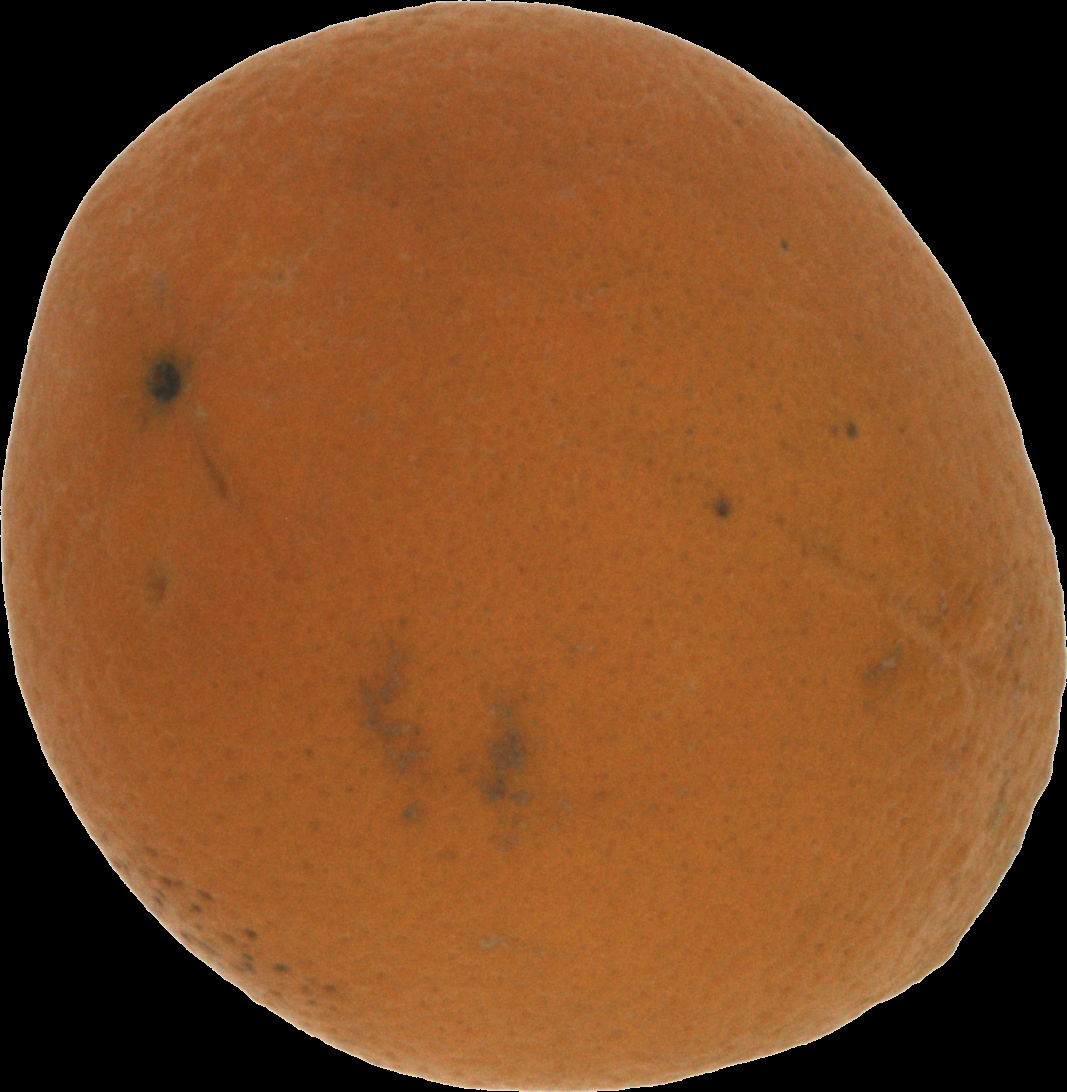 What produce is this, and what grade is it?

orange, bad
